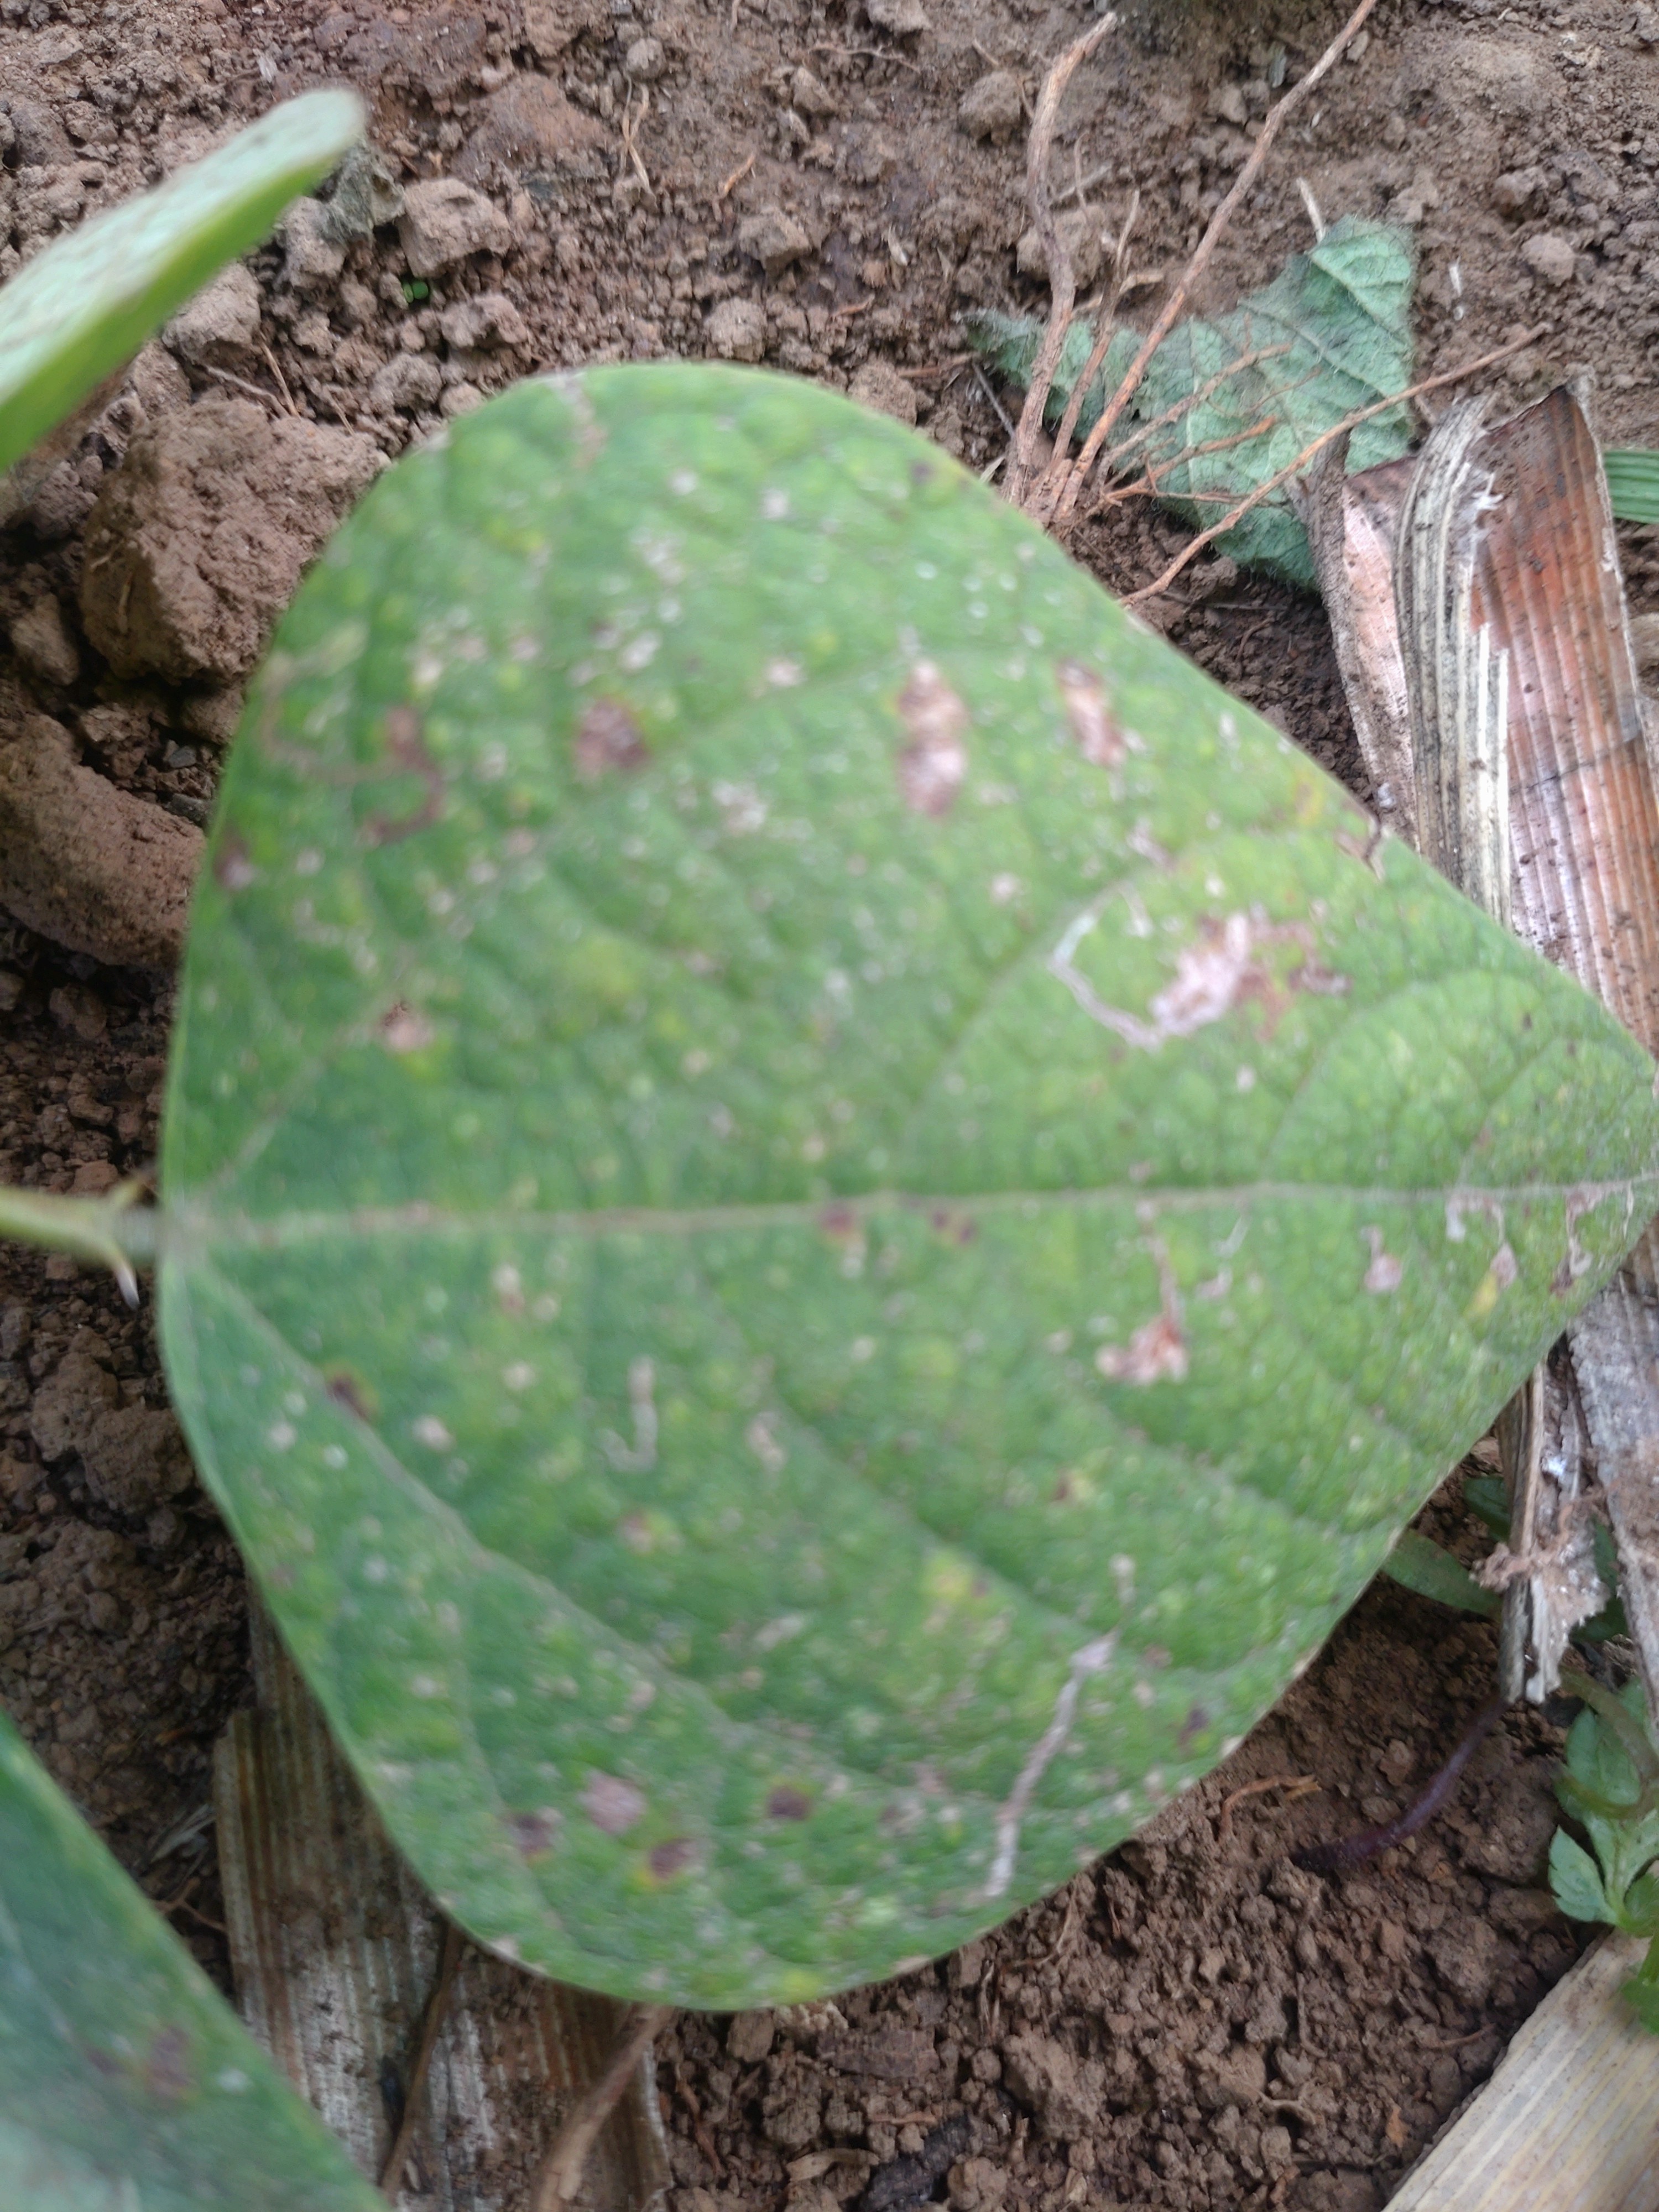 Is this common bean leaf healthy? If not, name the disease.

anthracnose
